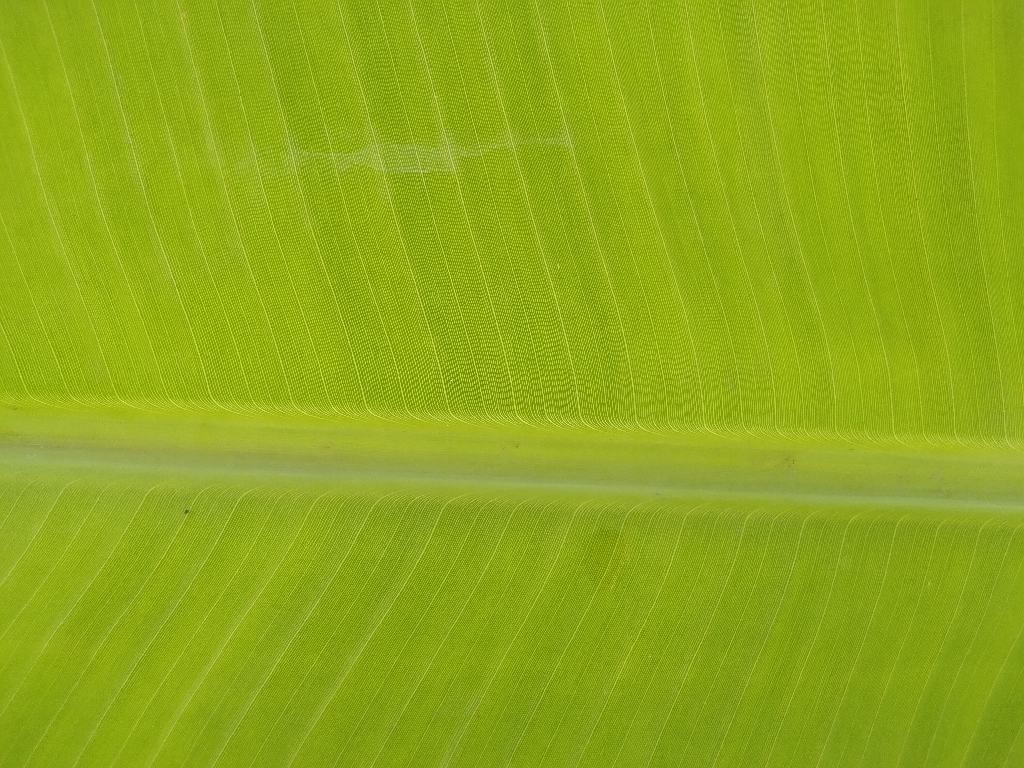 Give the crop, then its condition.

banana, healthy
